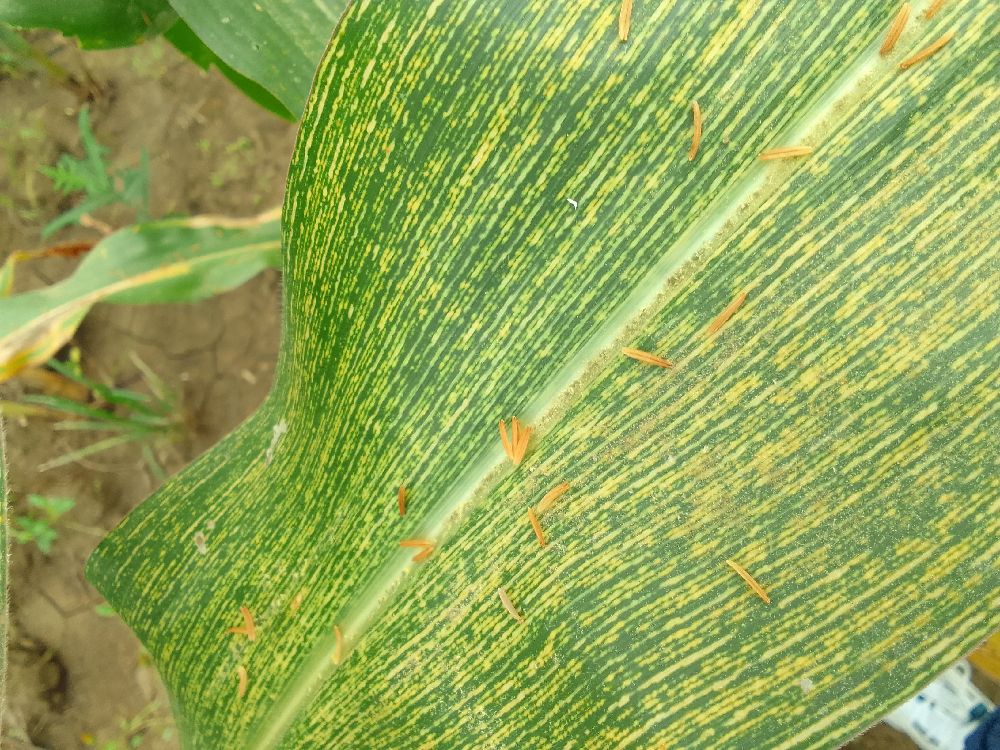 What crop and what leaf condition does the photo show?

maize, maize streak virus
